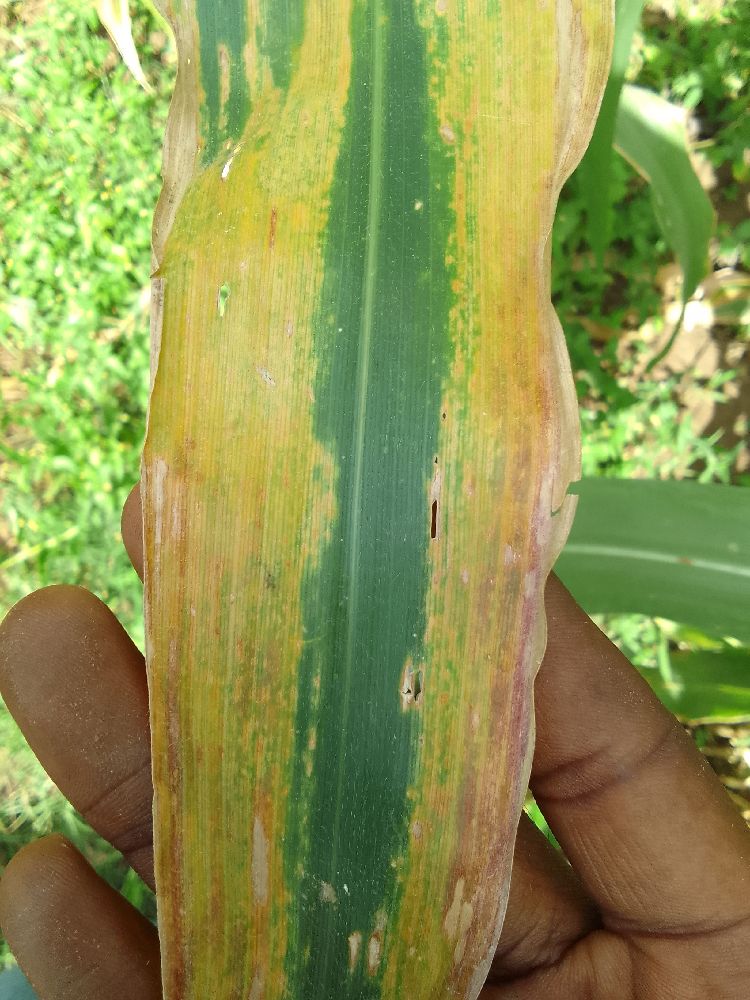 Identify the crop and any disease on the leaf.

maize, maize lethal necrosis
